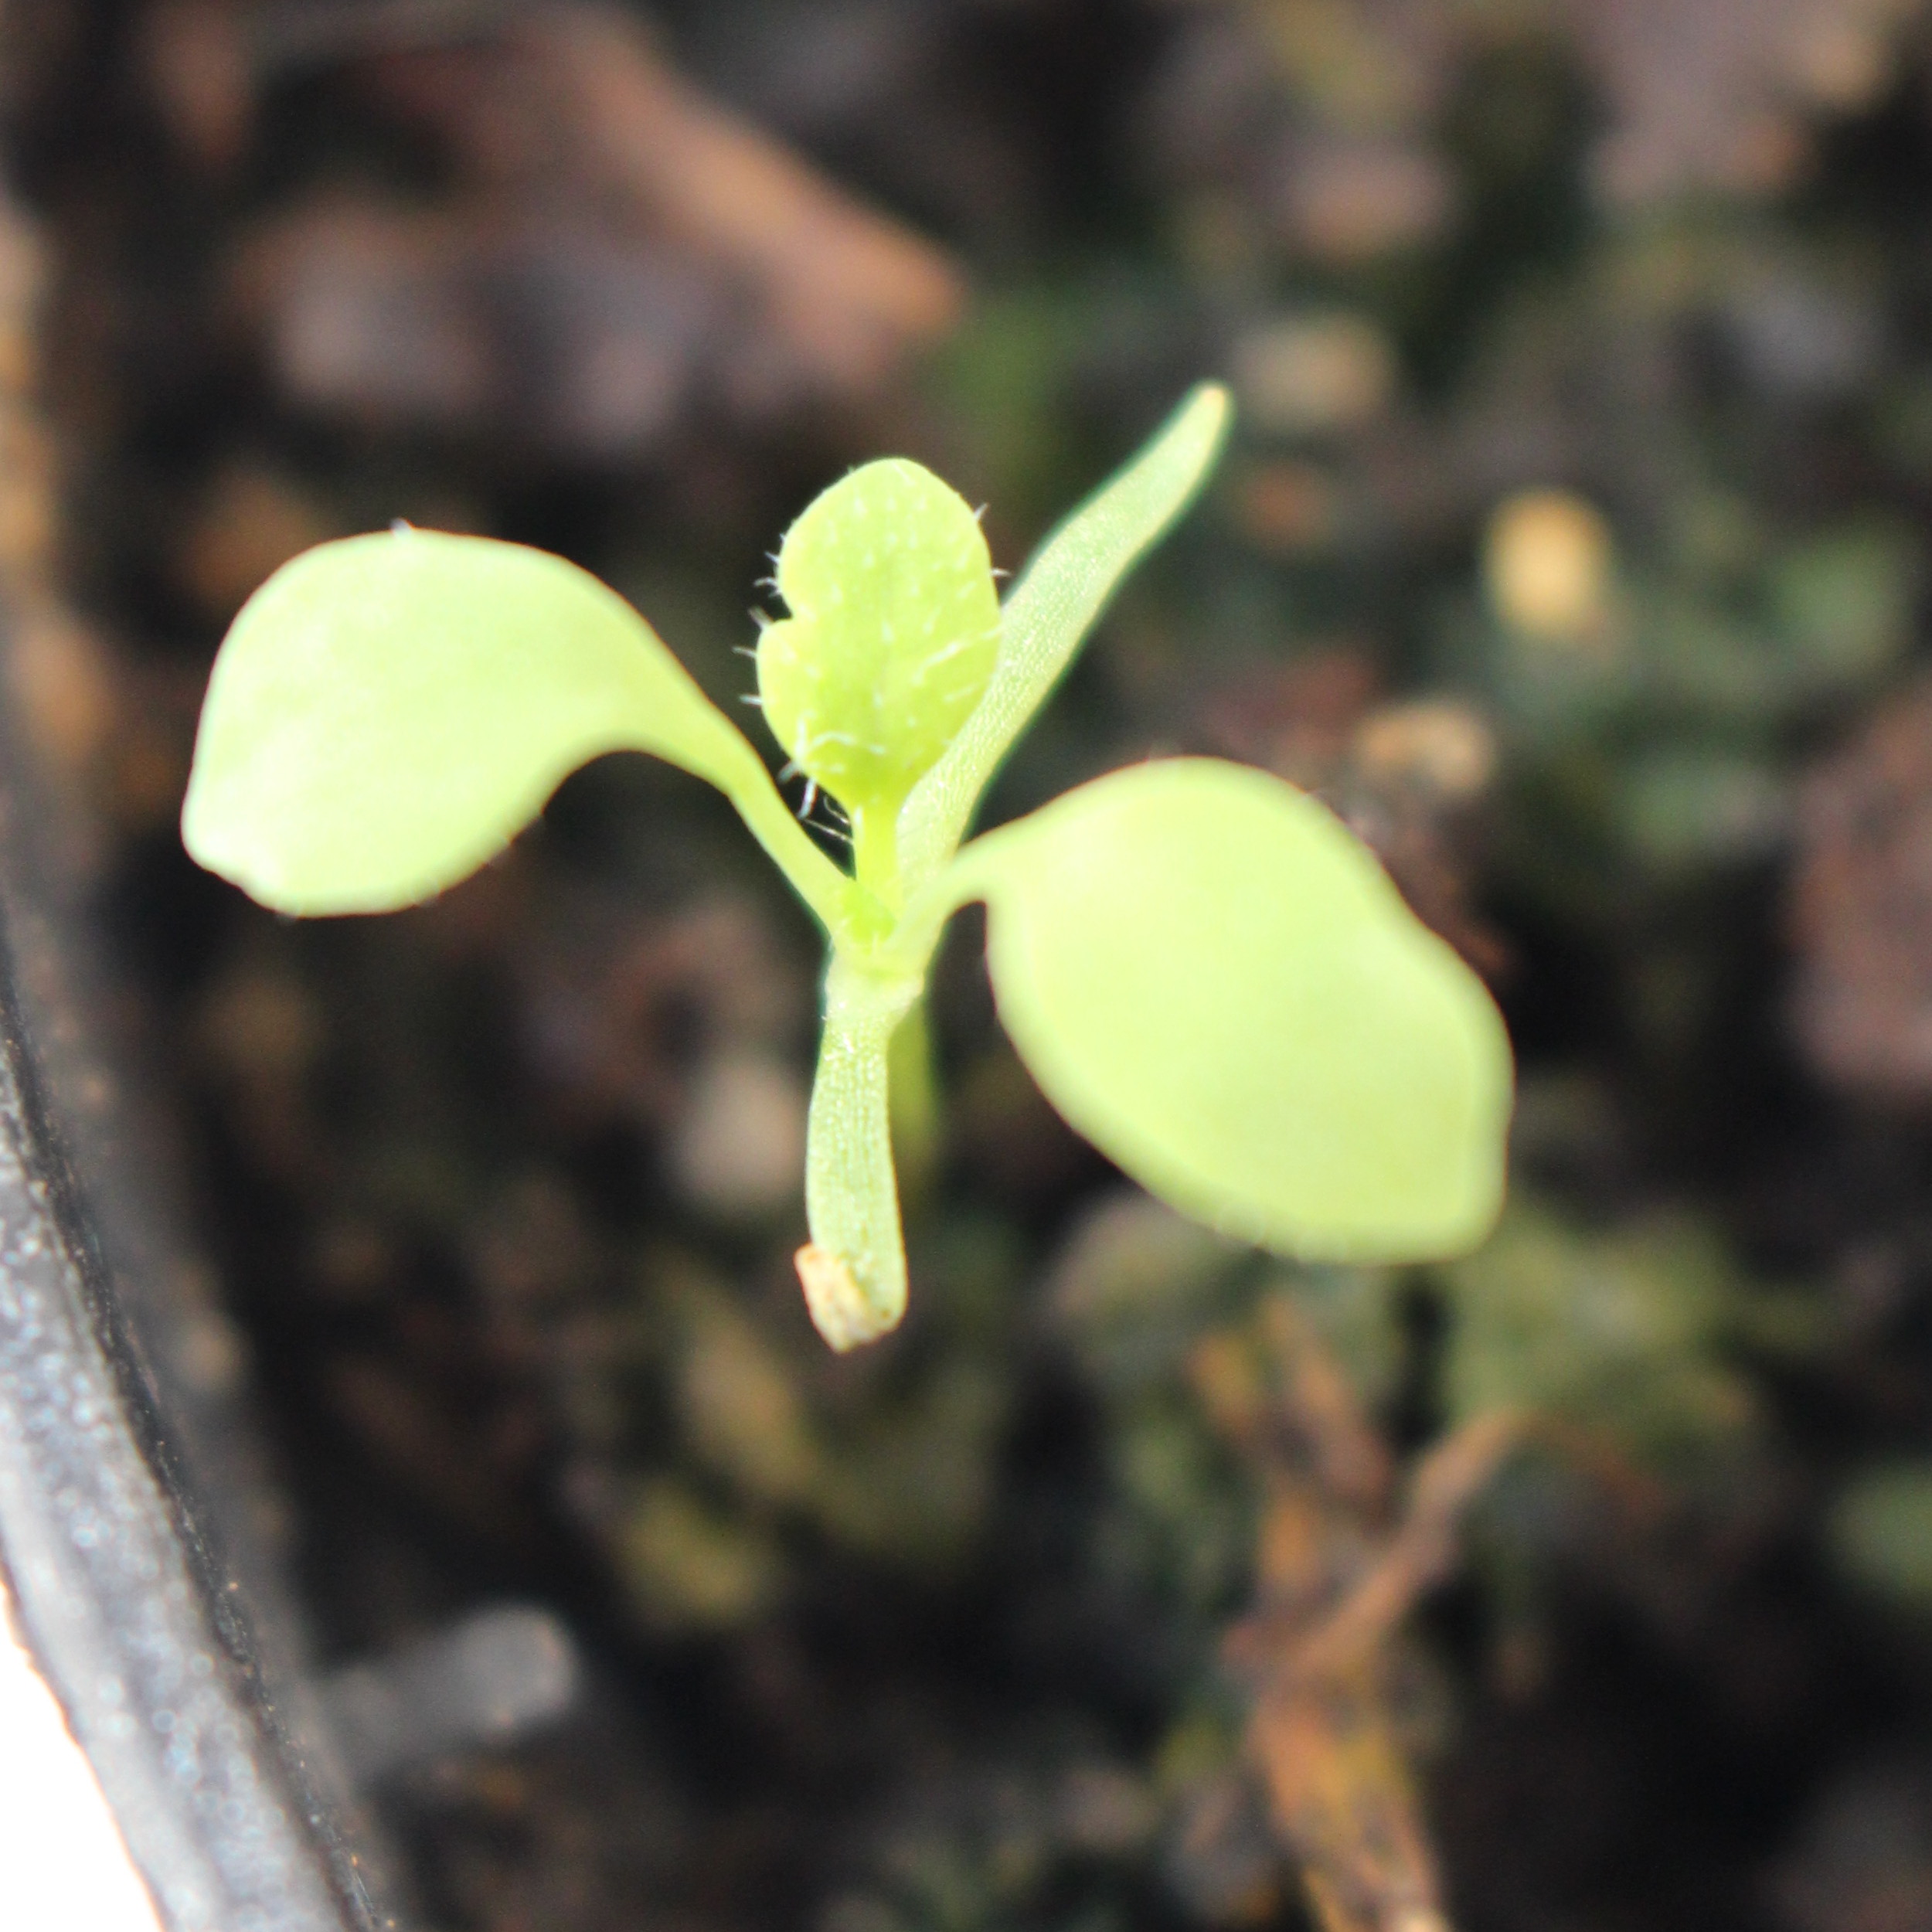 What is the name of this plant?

Papaver rhoeas
